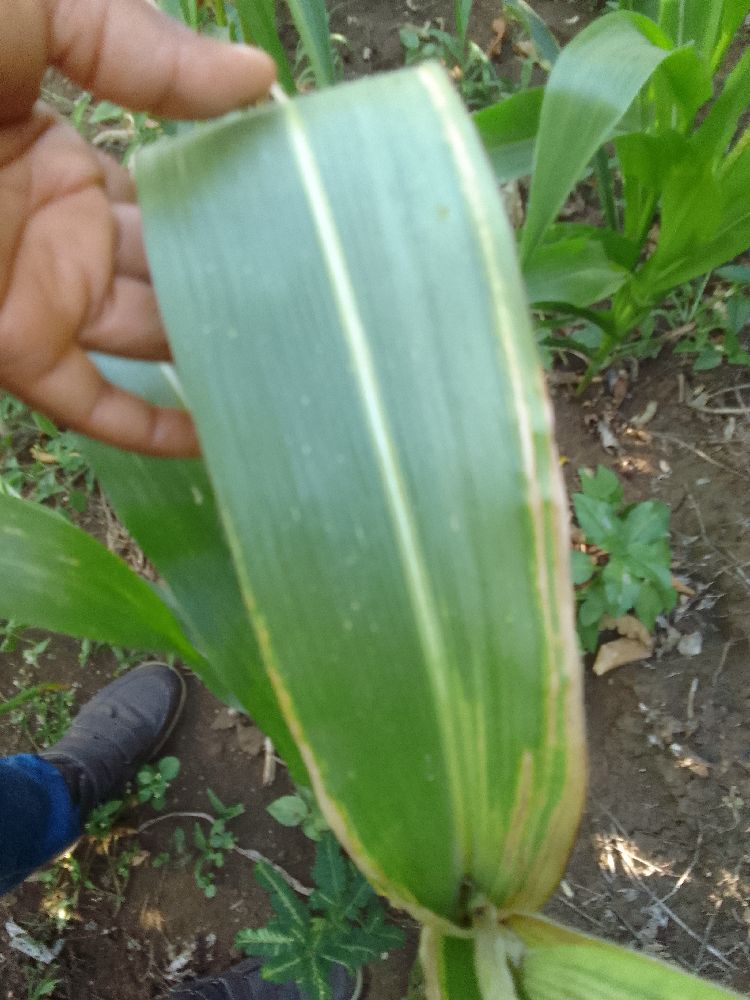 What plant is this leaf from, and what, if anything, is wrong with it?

maize, maize lethal necrosis
